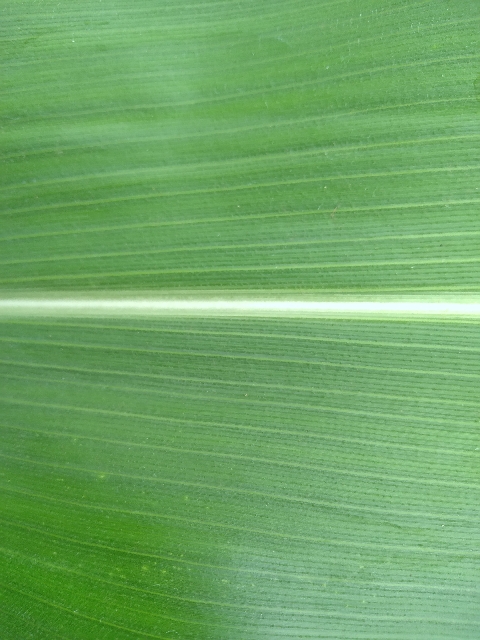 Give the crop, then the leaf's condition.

maize, healthy
